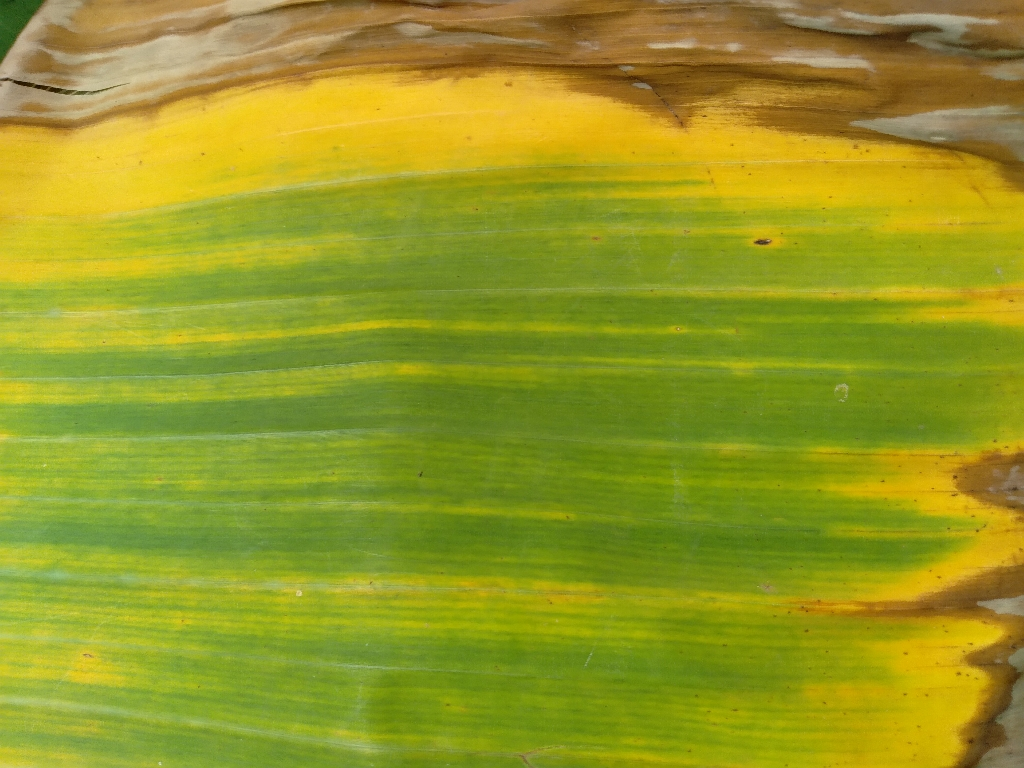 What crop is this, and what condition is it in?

banana, fusarium wilt race 1
